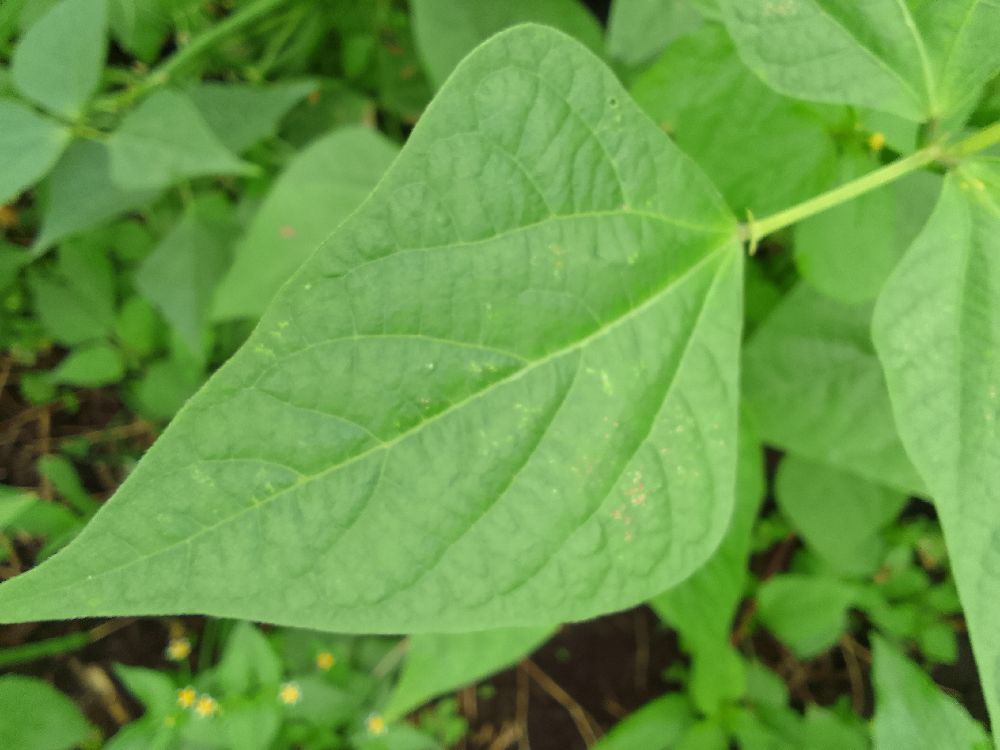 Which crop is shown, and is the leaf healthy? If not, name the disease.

common bean, healthy
